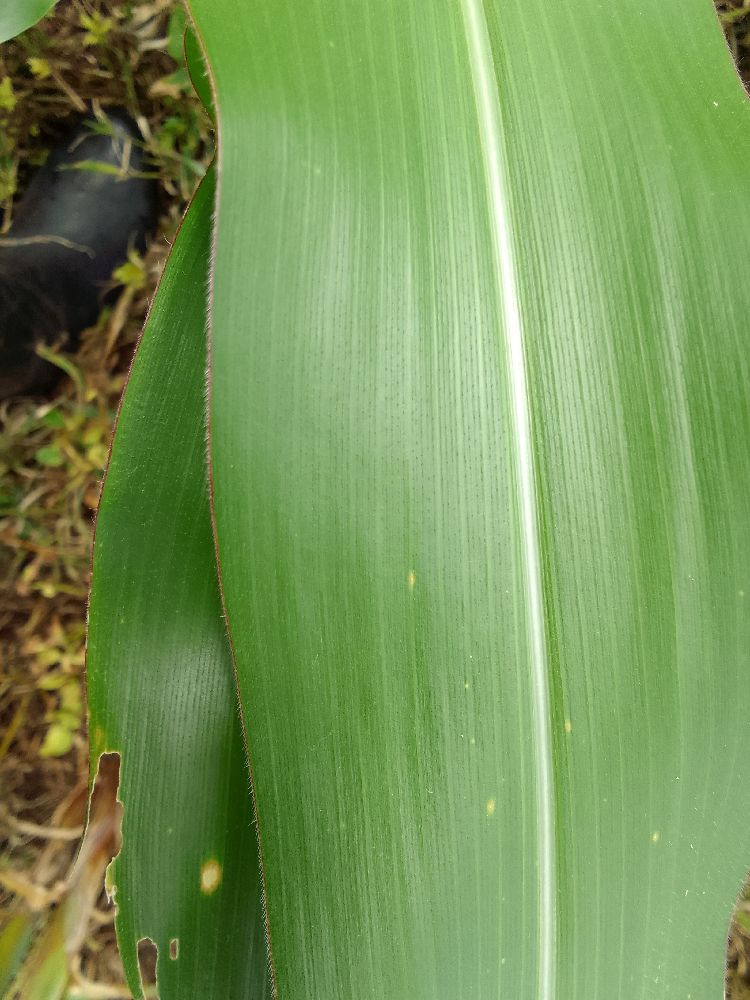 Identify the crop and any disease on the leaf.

maize, healthy
